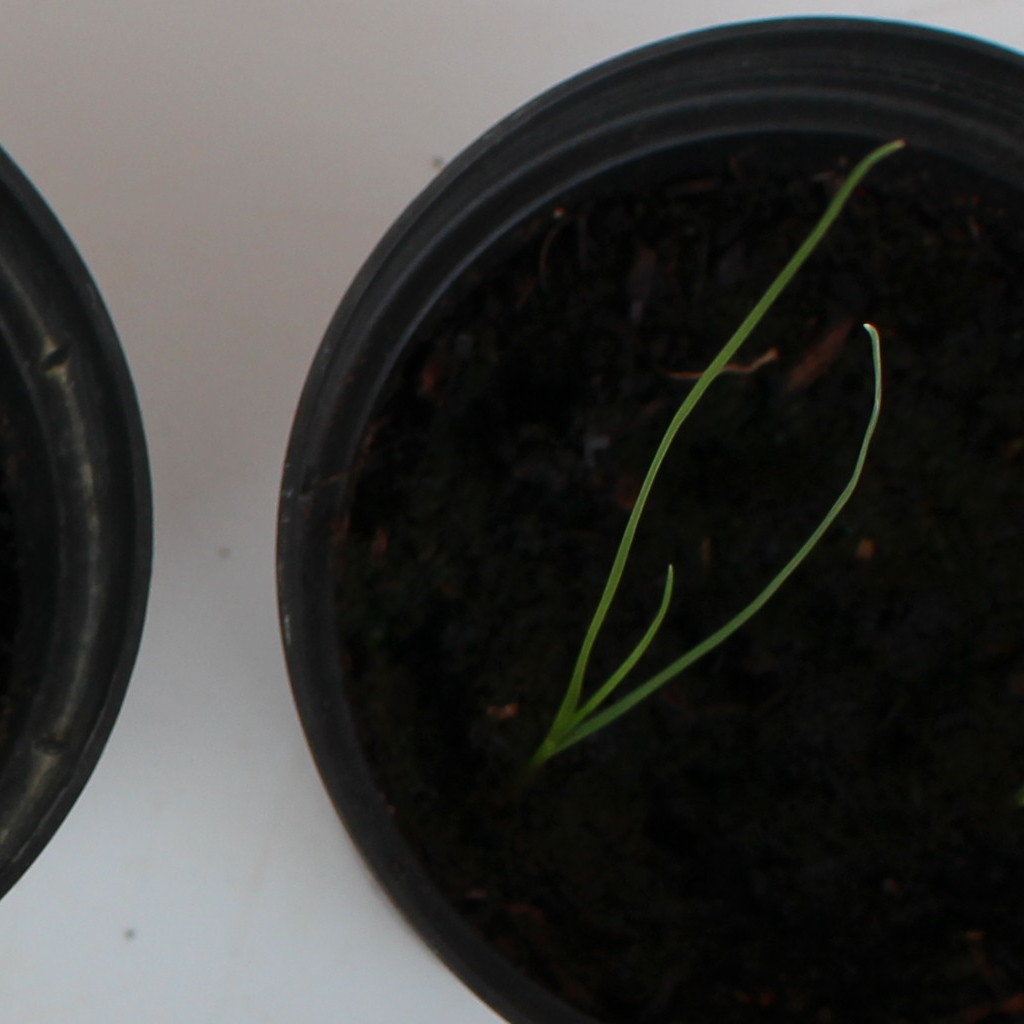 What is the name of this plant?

Lolium multiflorum
